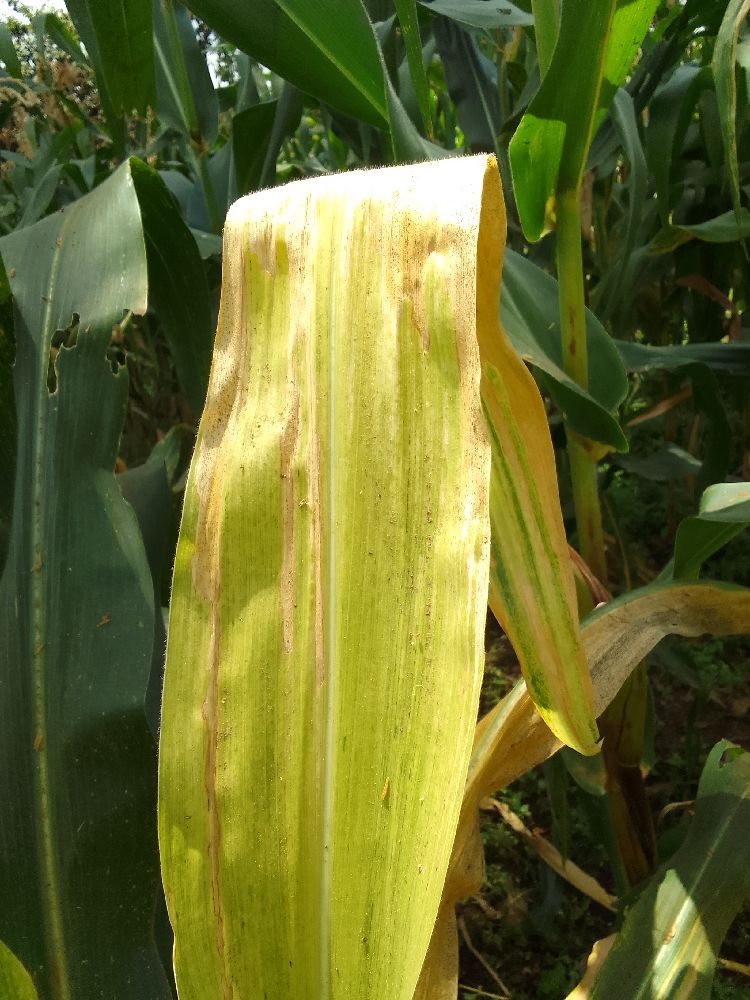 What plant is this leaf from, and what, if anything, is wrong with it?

maize, maize lethal necrosis
